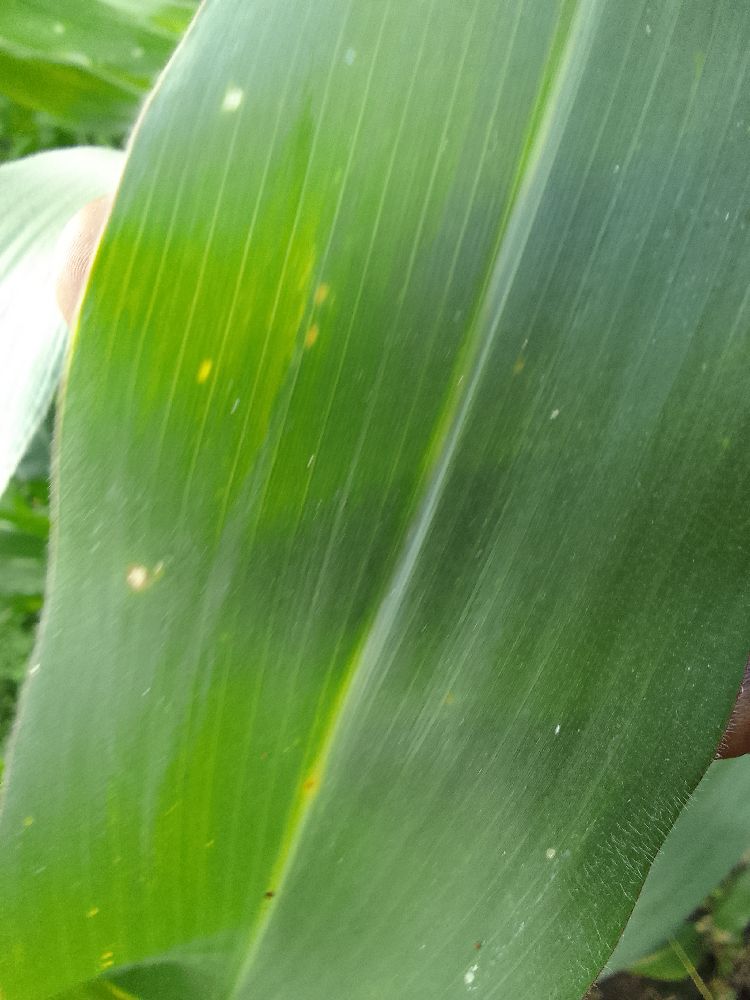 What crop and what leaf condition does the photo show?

maize, healthy
